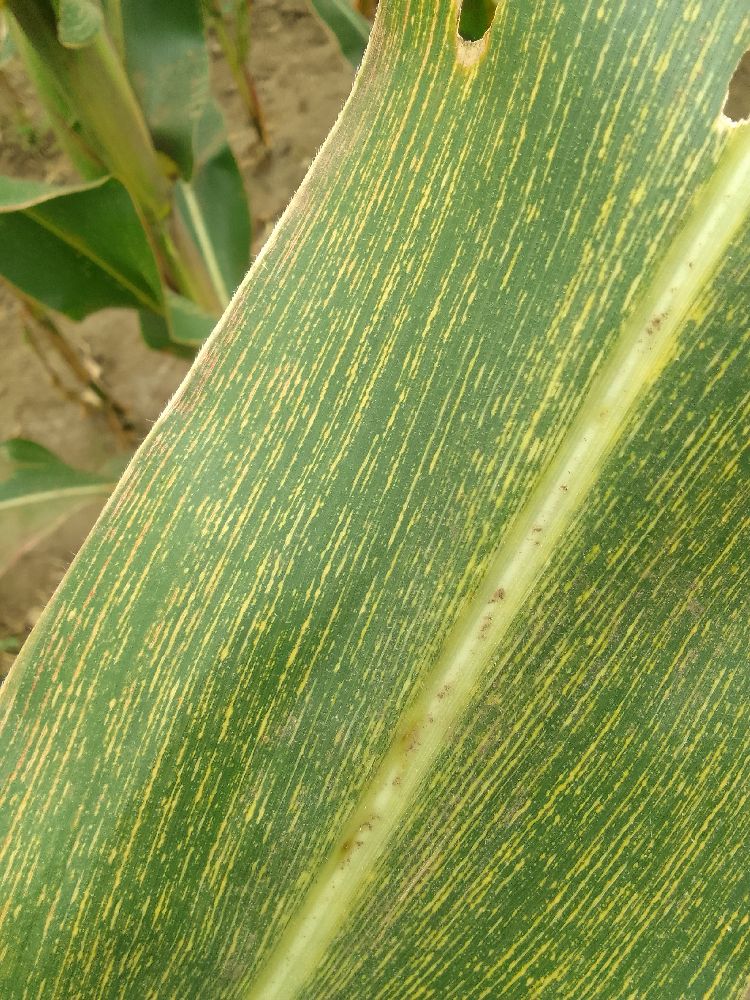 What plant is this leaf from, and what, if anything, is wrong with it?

maize, maize streak virus
